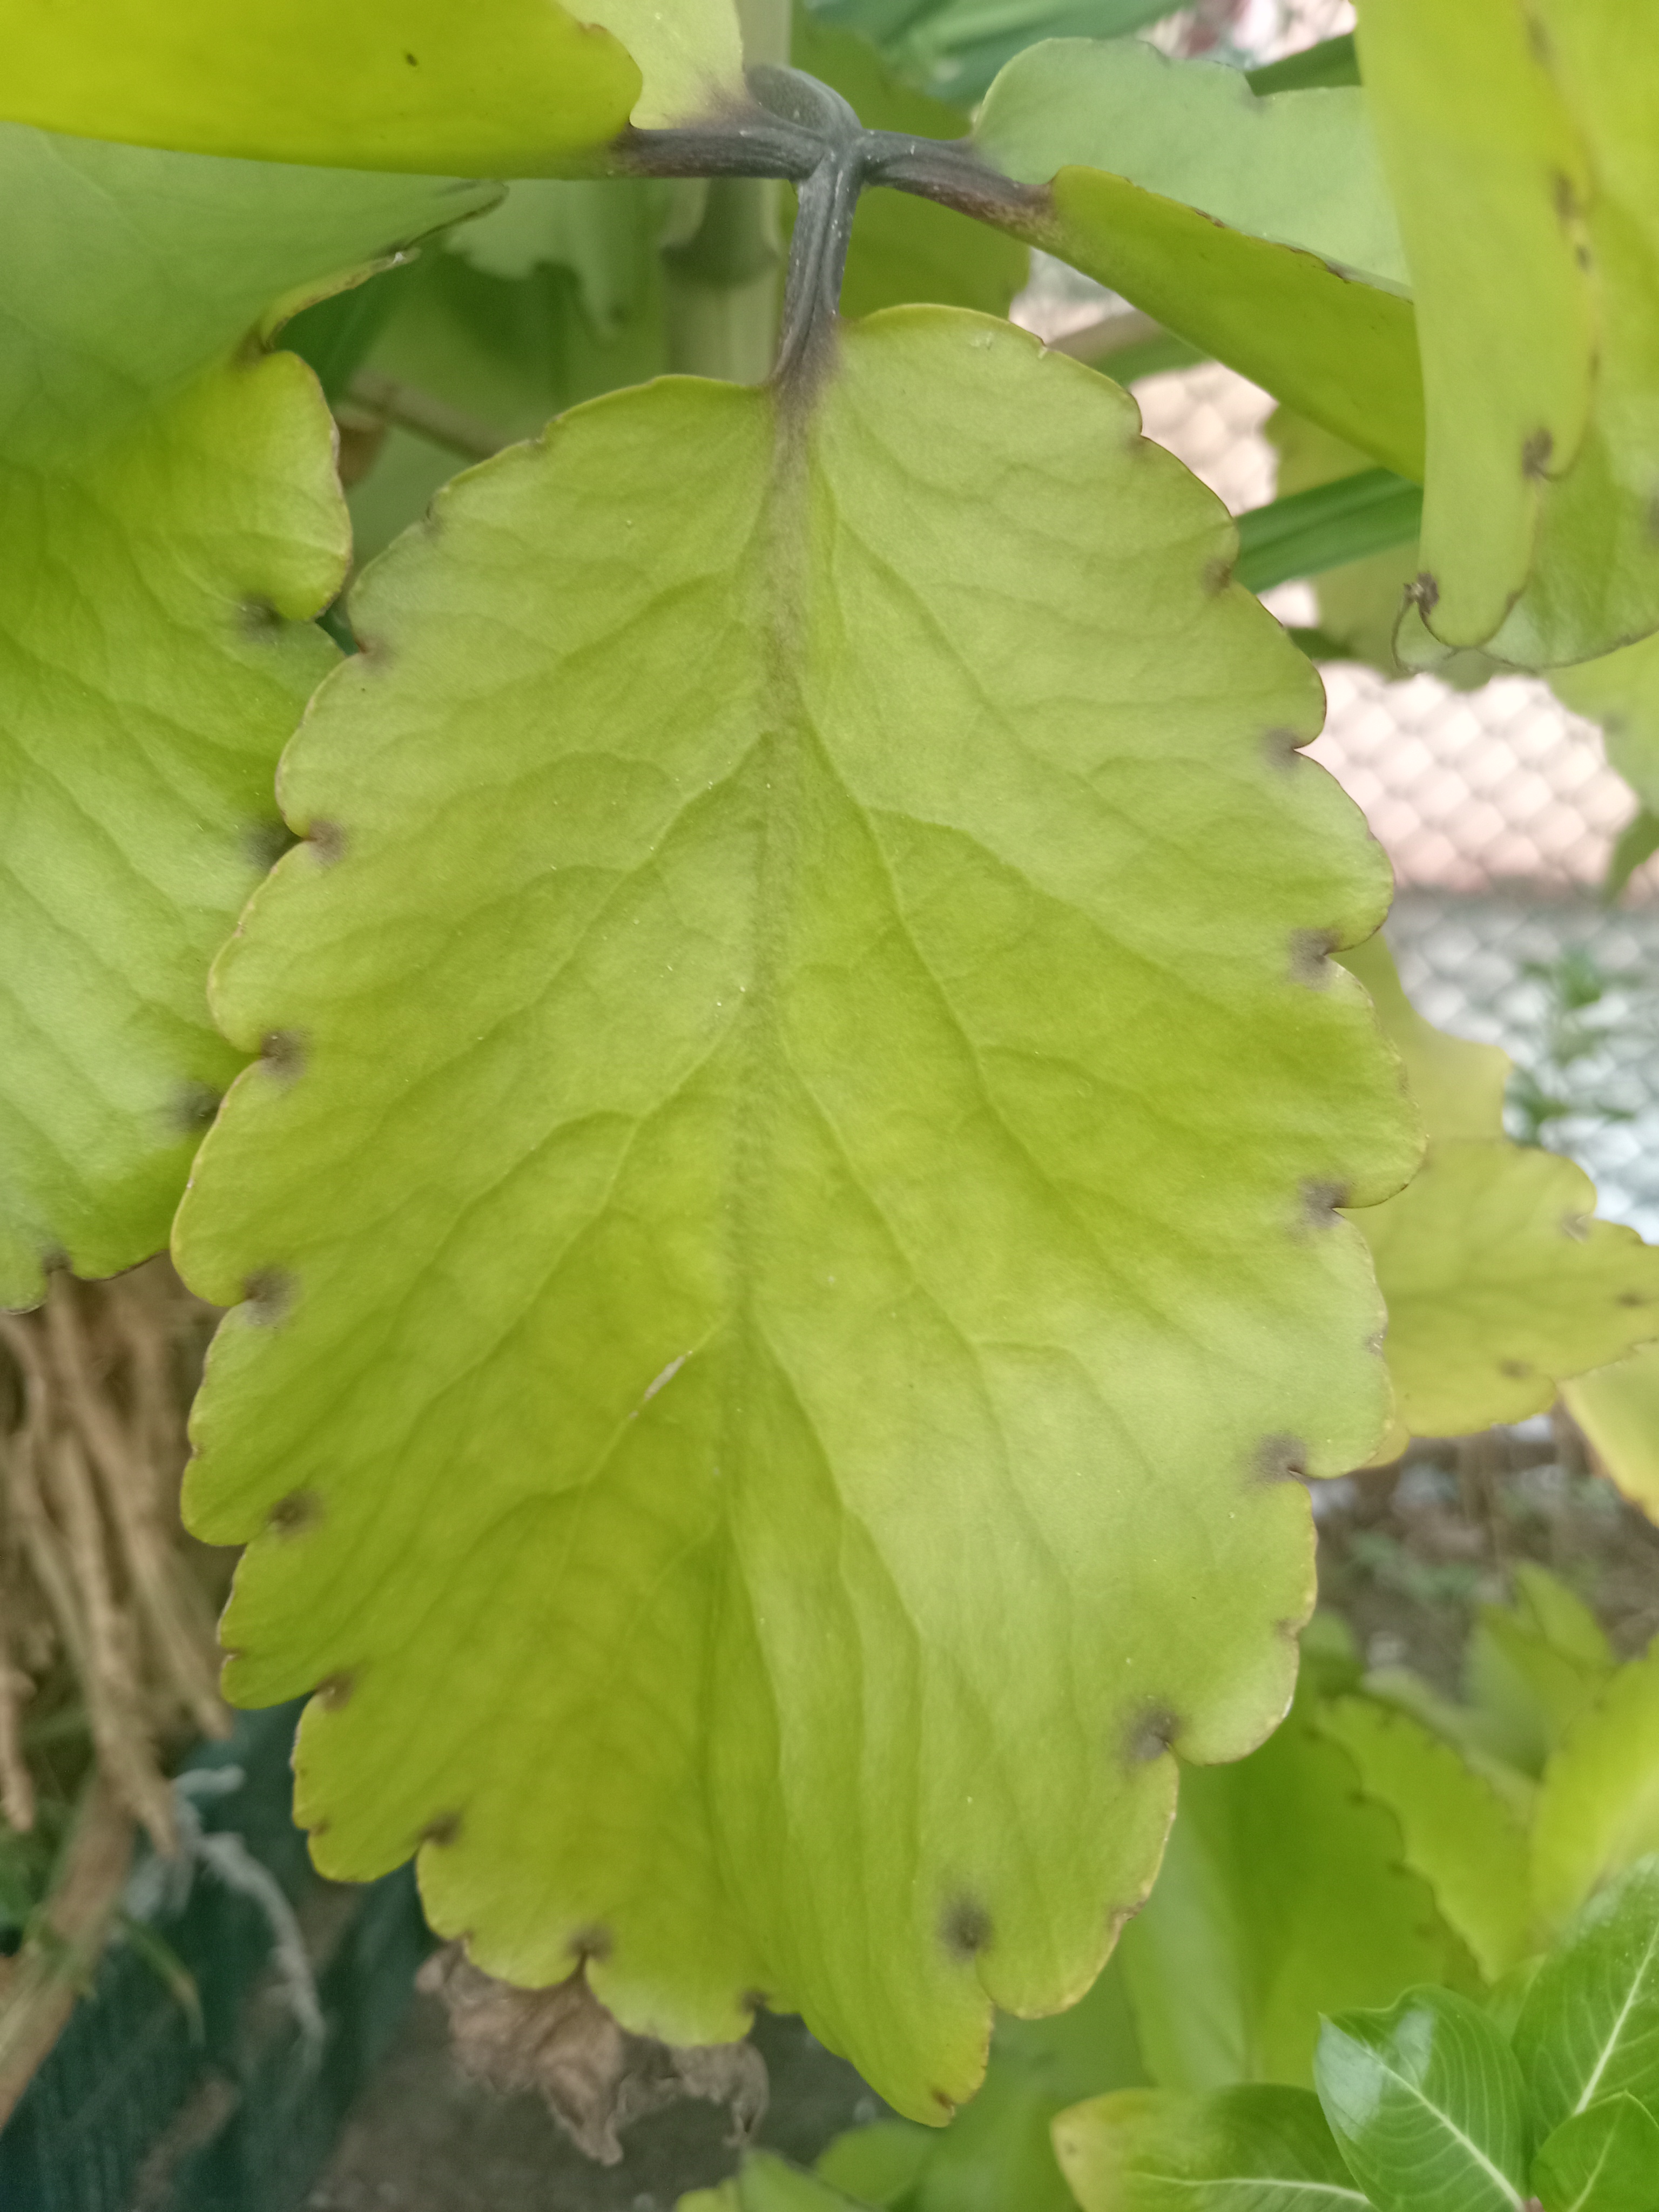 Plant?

pathorkuci
